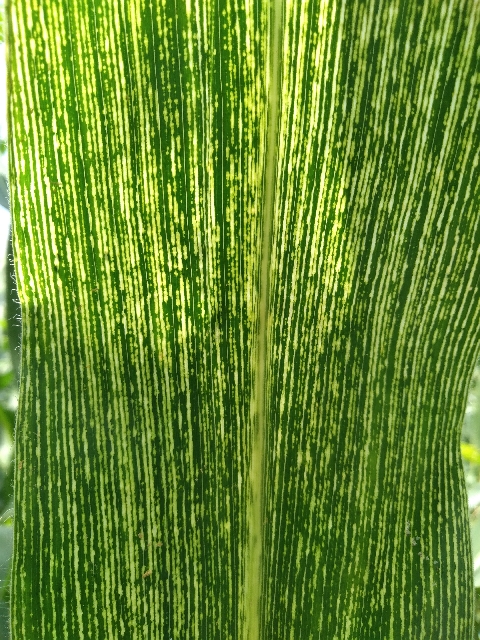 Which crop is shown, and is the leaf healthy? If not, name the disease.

maize, maize streak virus
